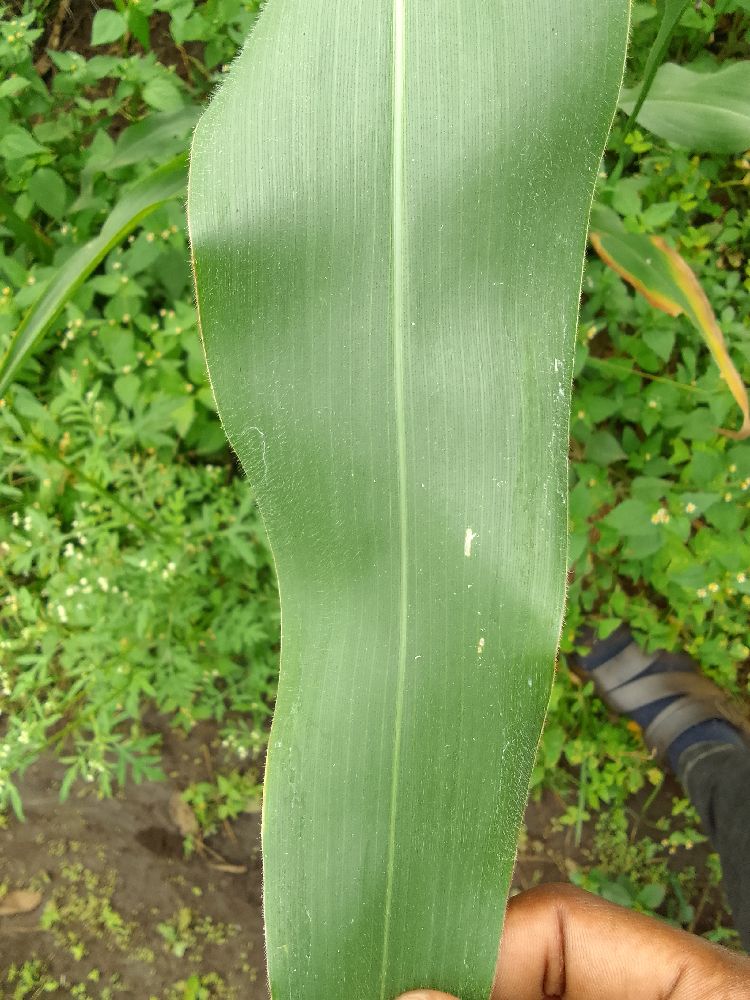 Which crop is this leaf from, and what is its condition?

maize, healthy
